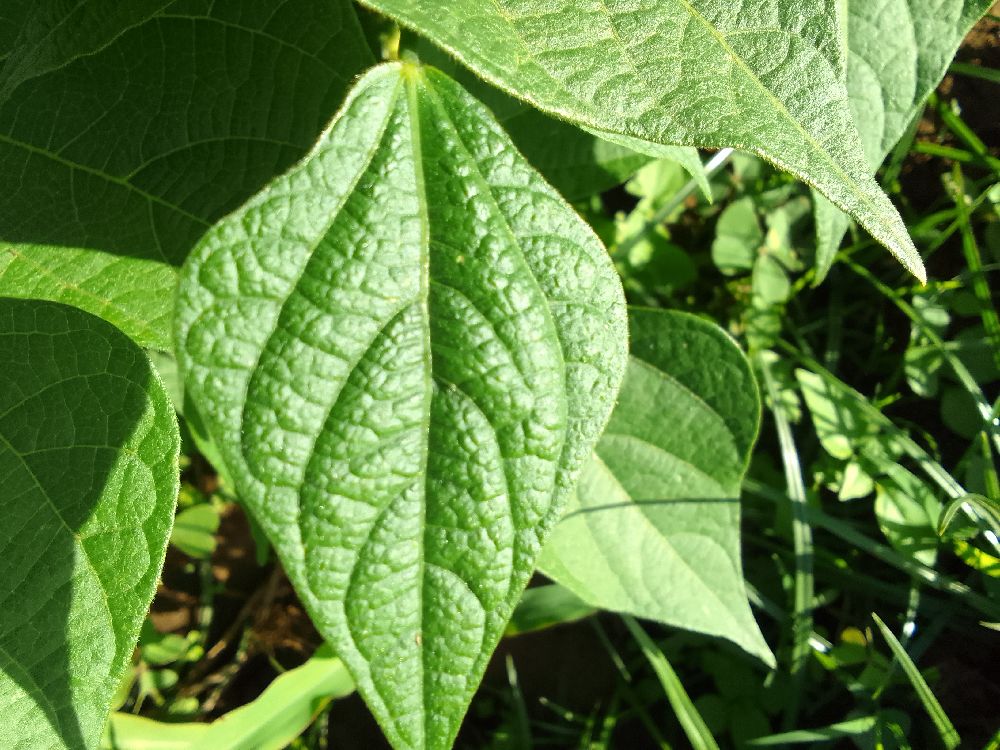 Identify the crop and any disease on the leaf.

common bean, healthy
